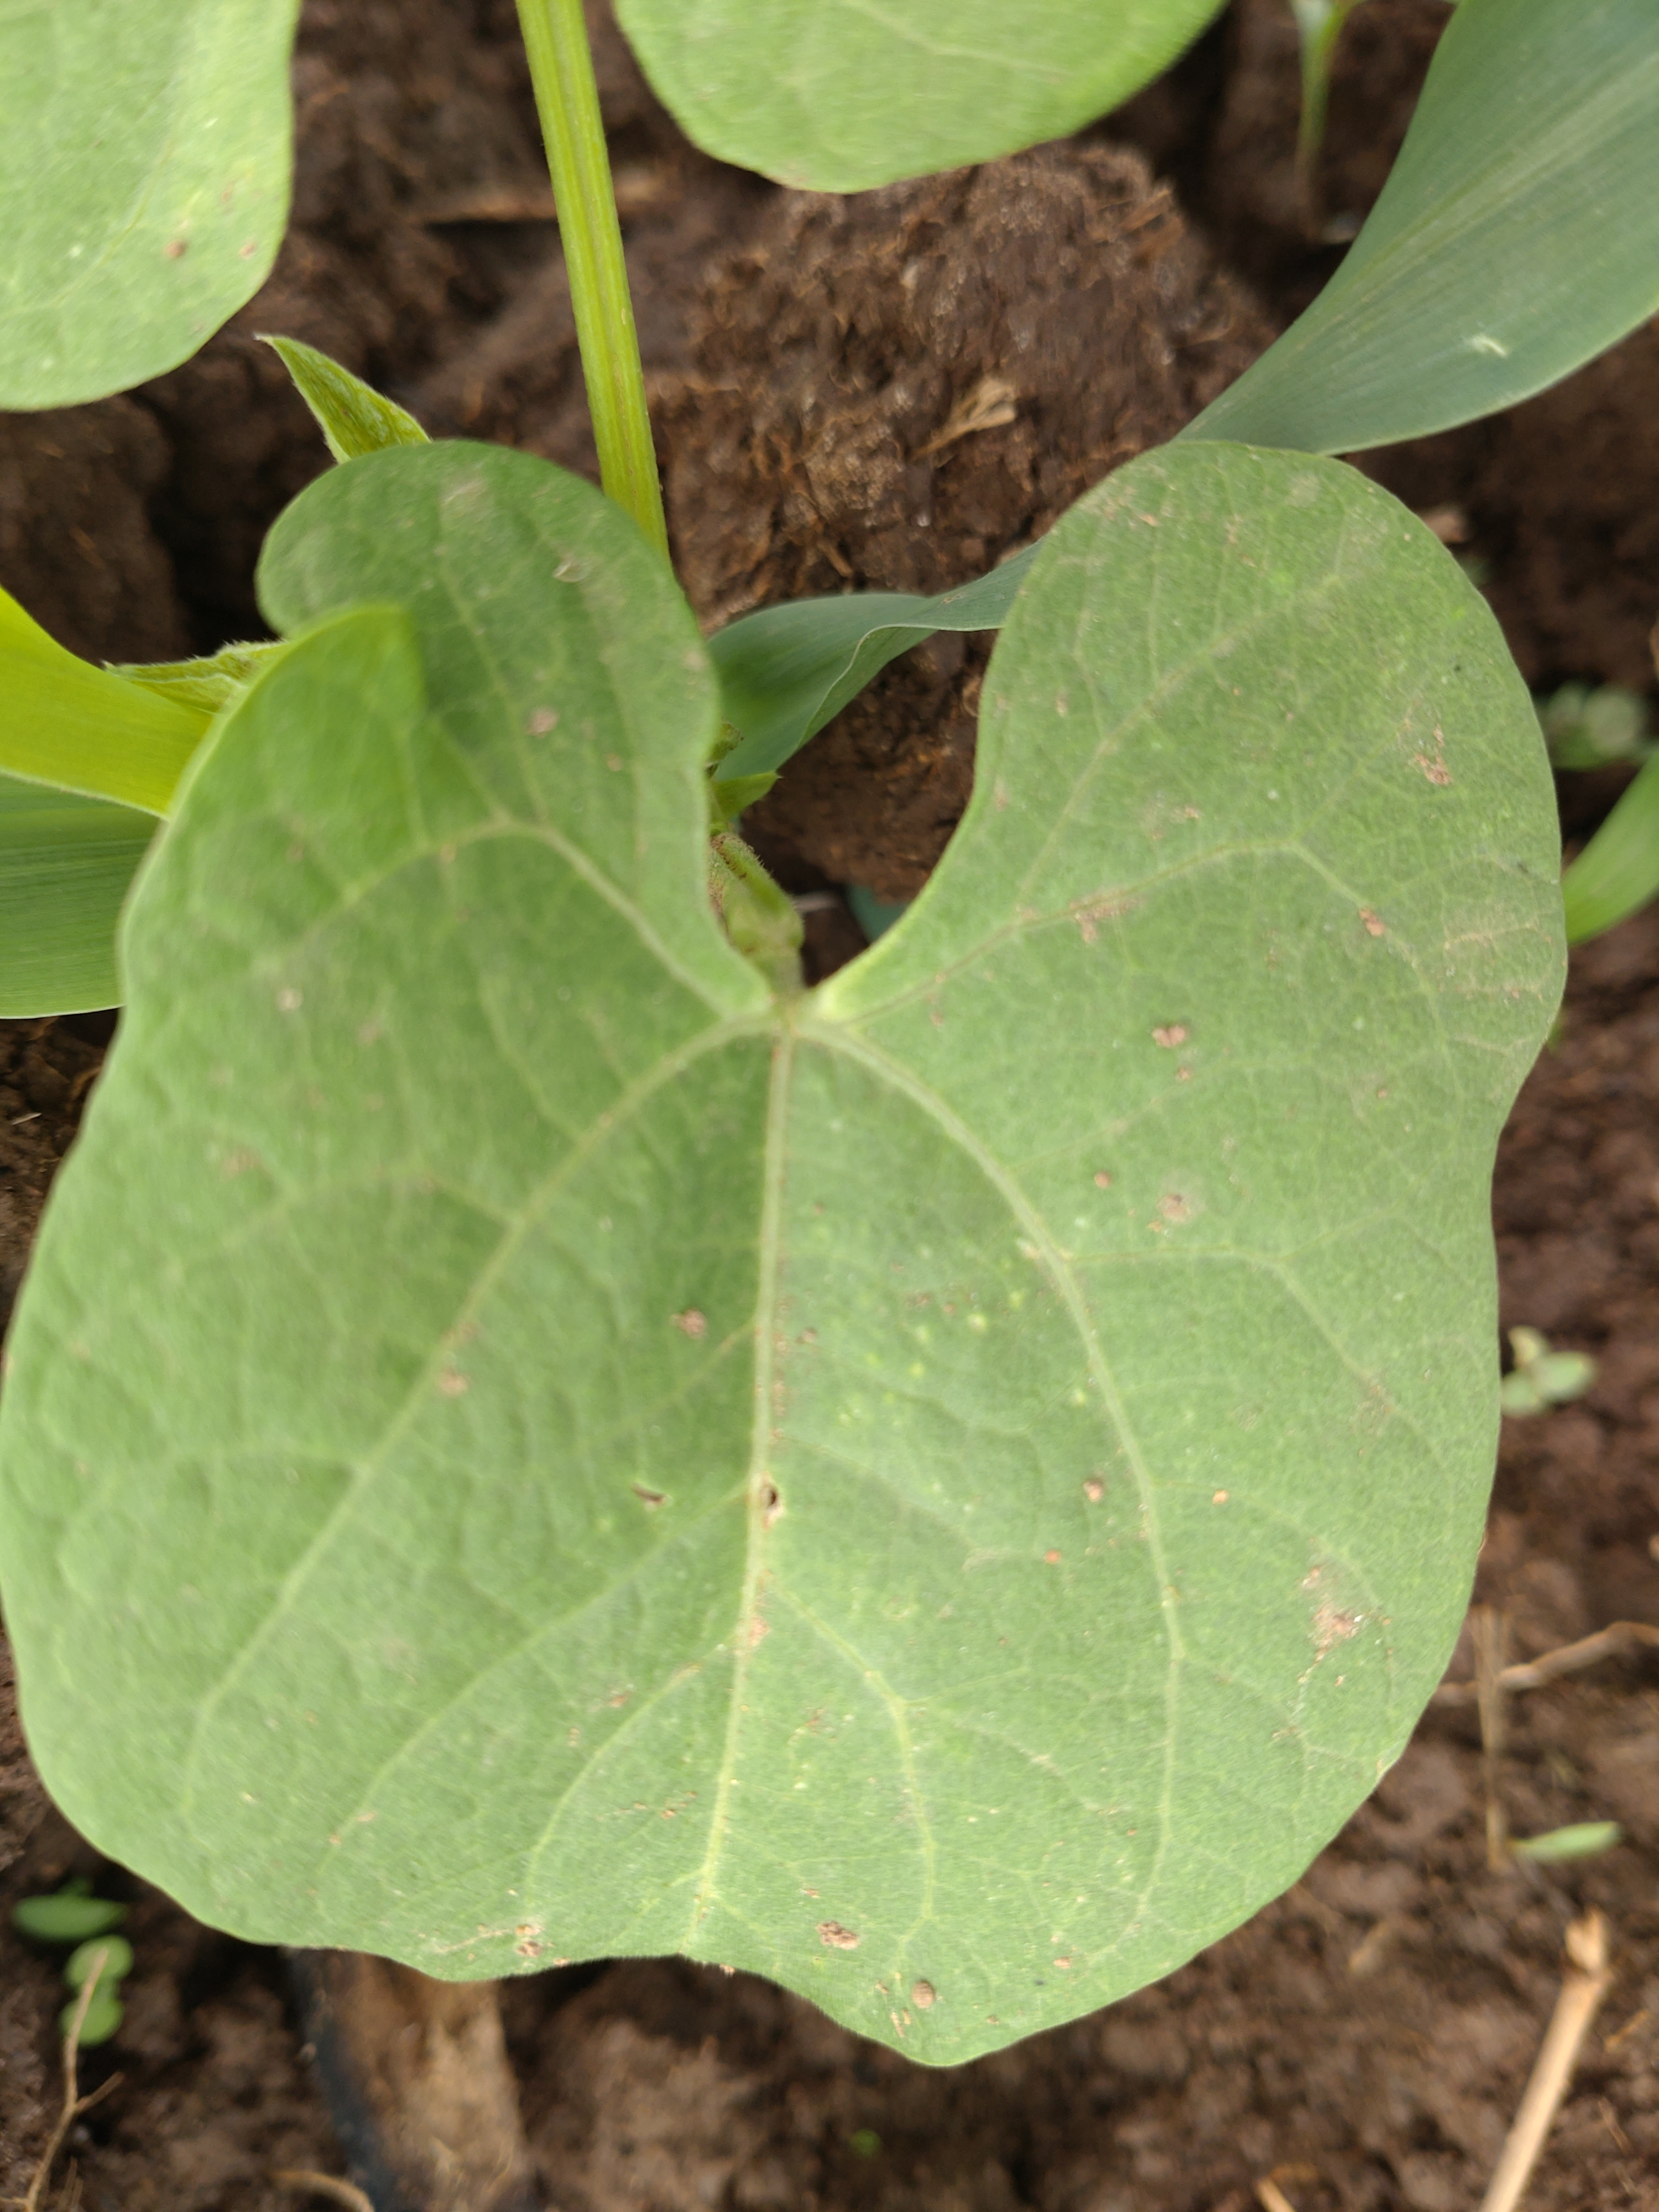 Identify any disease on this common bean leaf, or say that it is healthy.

healthy
